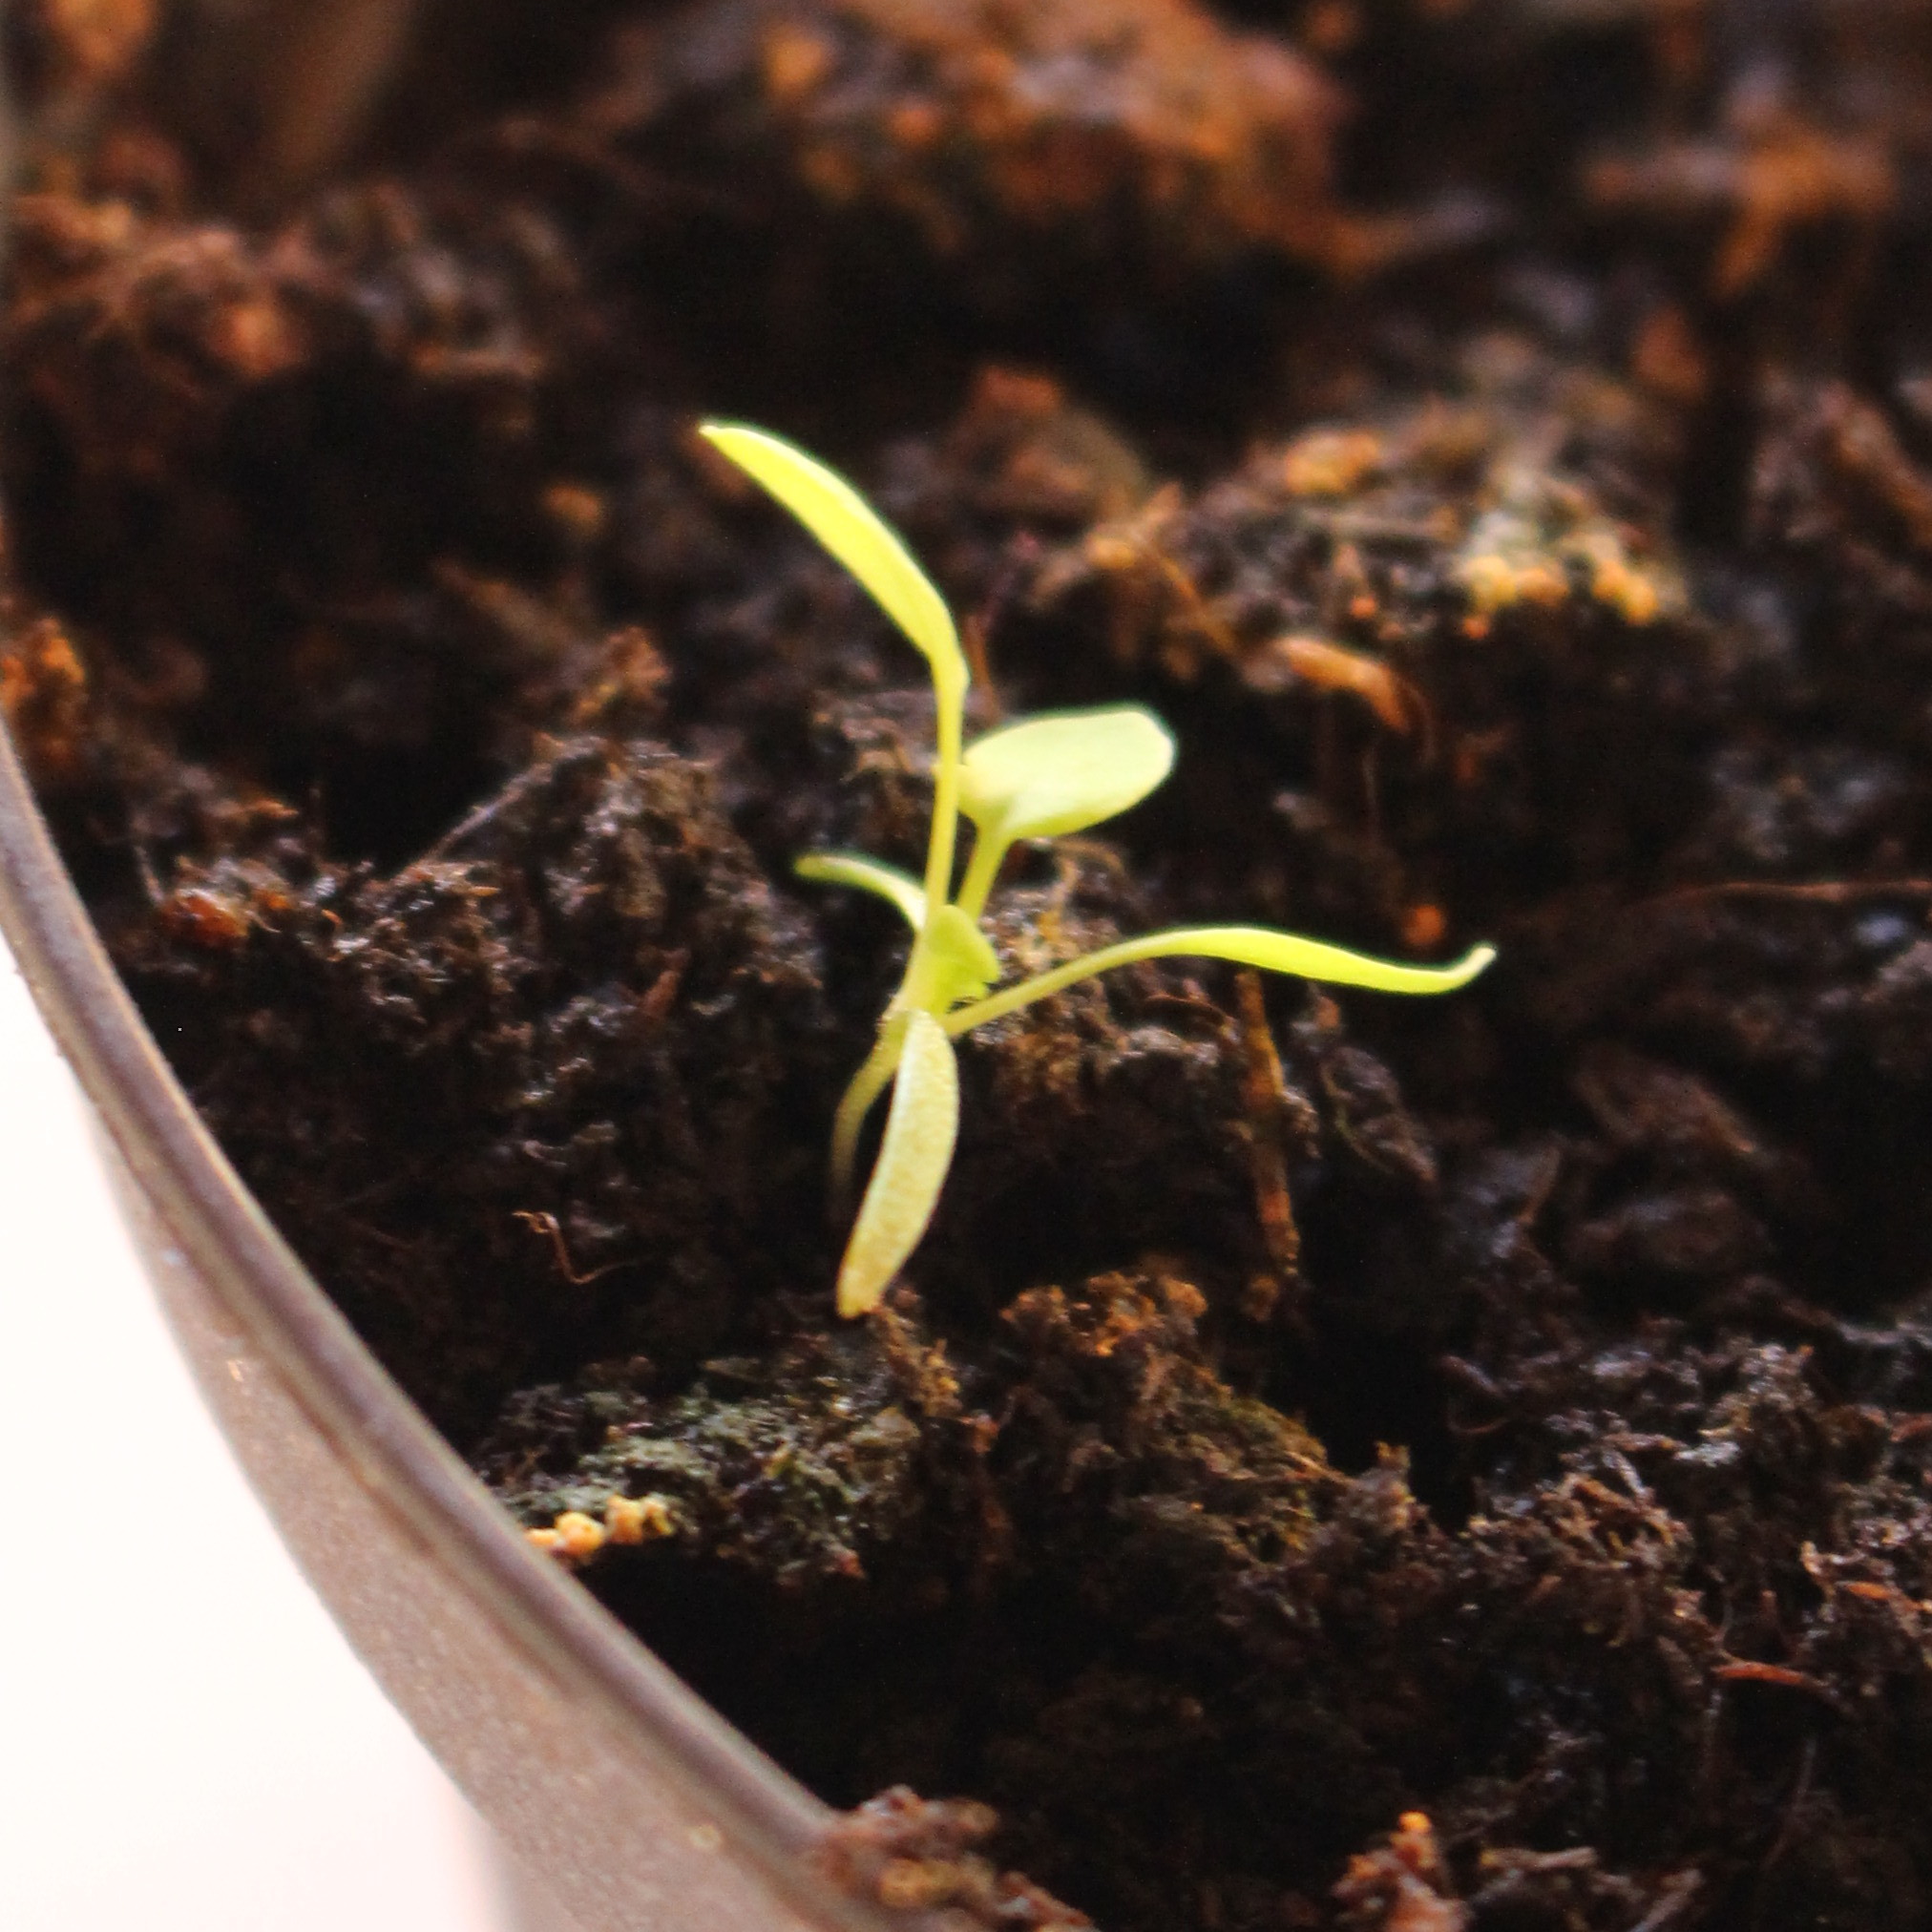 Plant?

Papaver rhoeas
